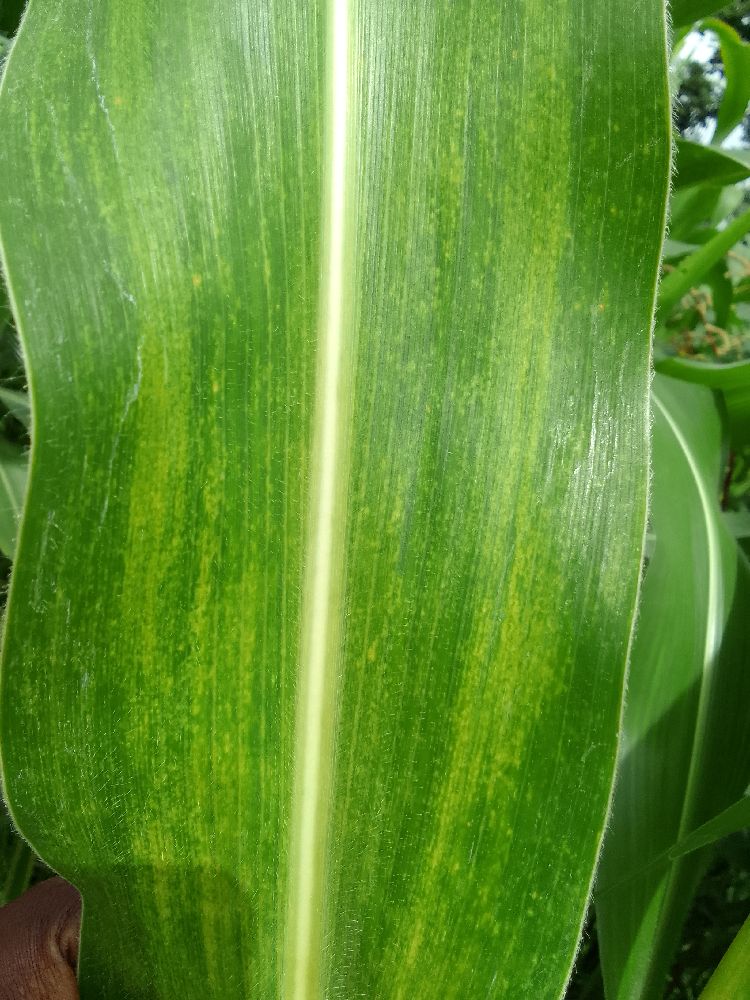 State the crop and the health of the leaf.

maize, maize lethal necrosis
